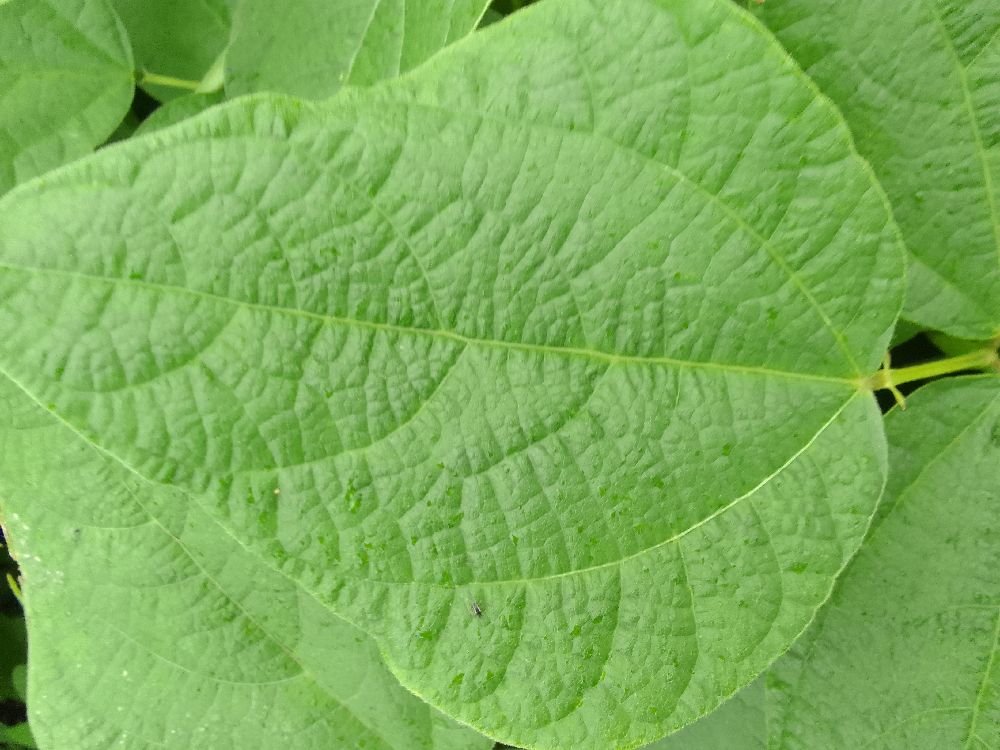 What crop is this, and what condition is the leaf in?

common bean, healthy
